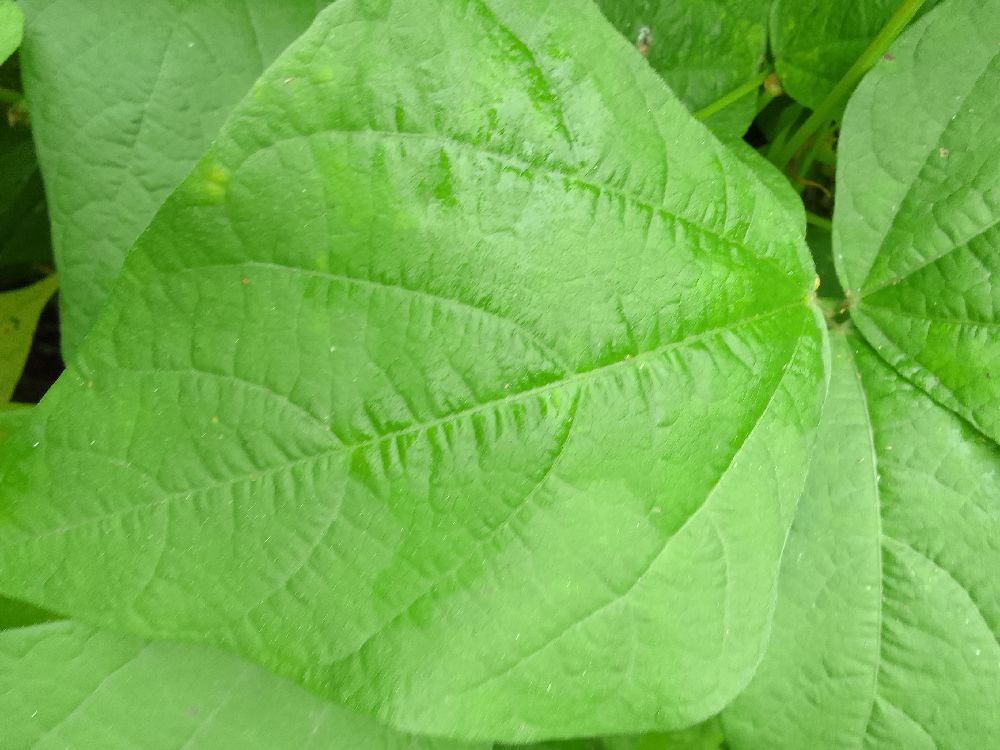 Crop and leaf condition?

common bean, healthy
